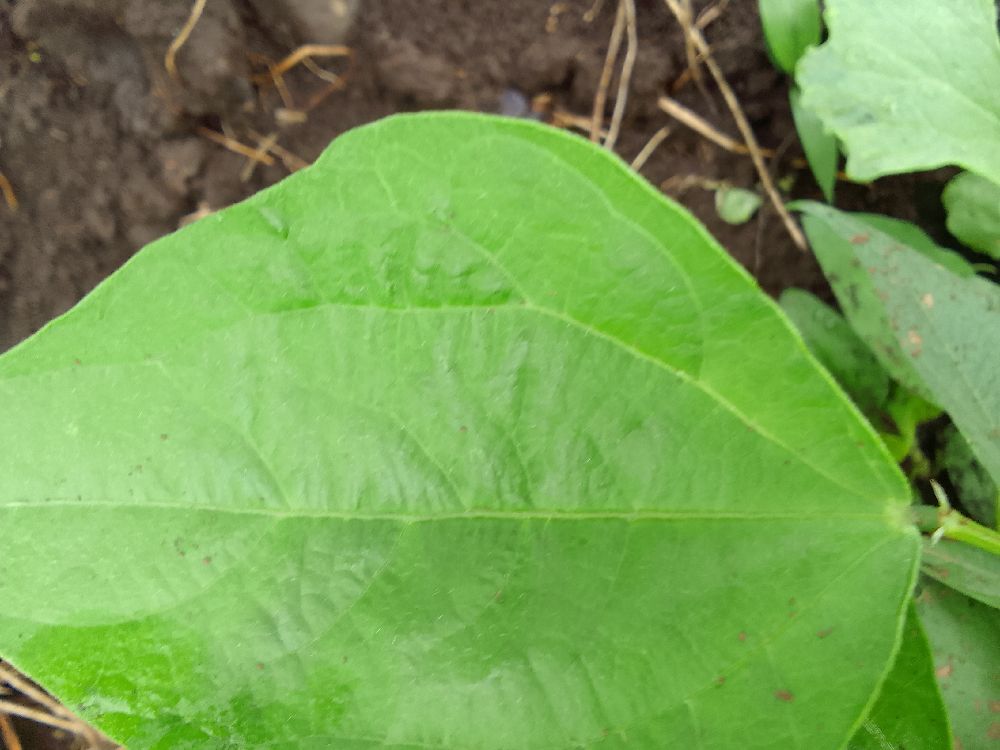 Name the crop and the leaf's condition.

common bean, healthy
